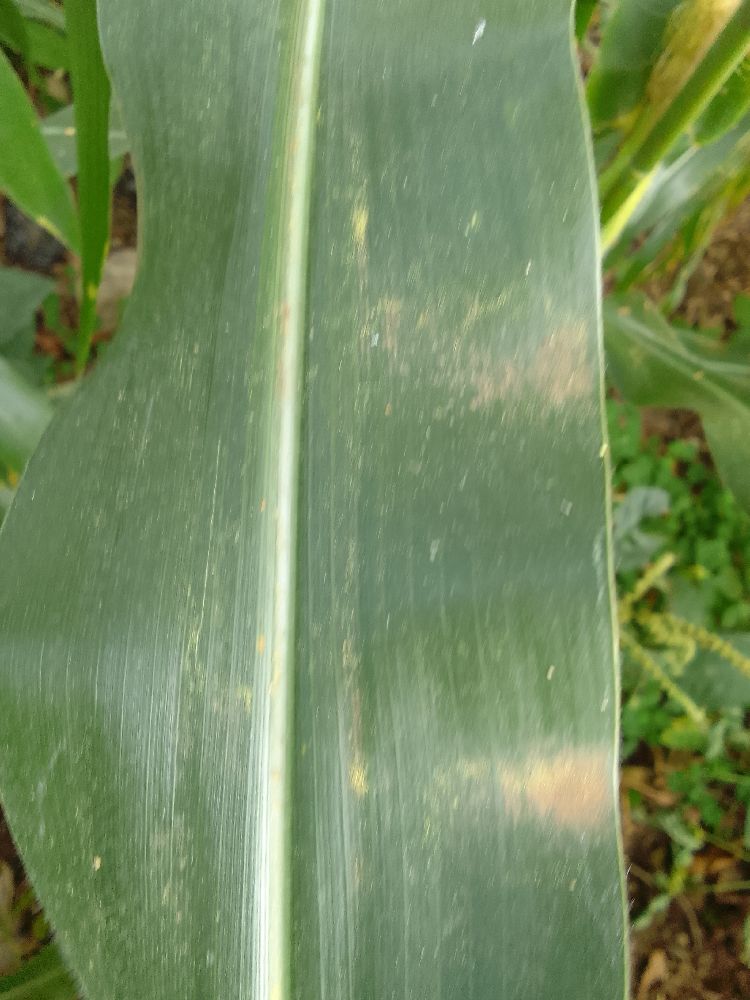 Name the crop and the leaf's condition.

maize, healthy
